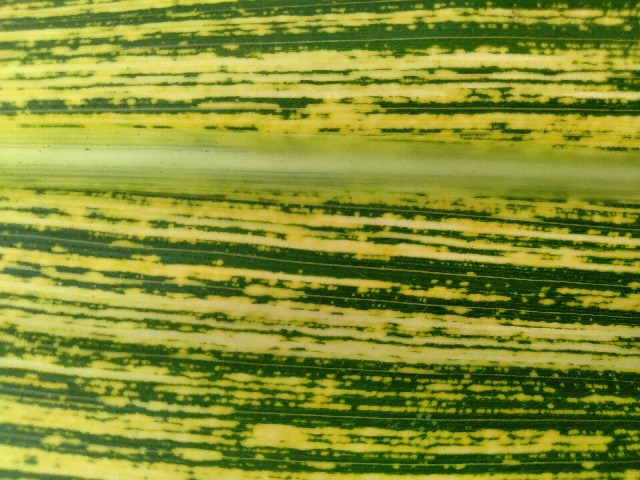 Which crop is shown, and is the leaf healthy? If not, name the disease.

maize, maize streak virus
